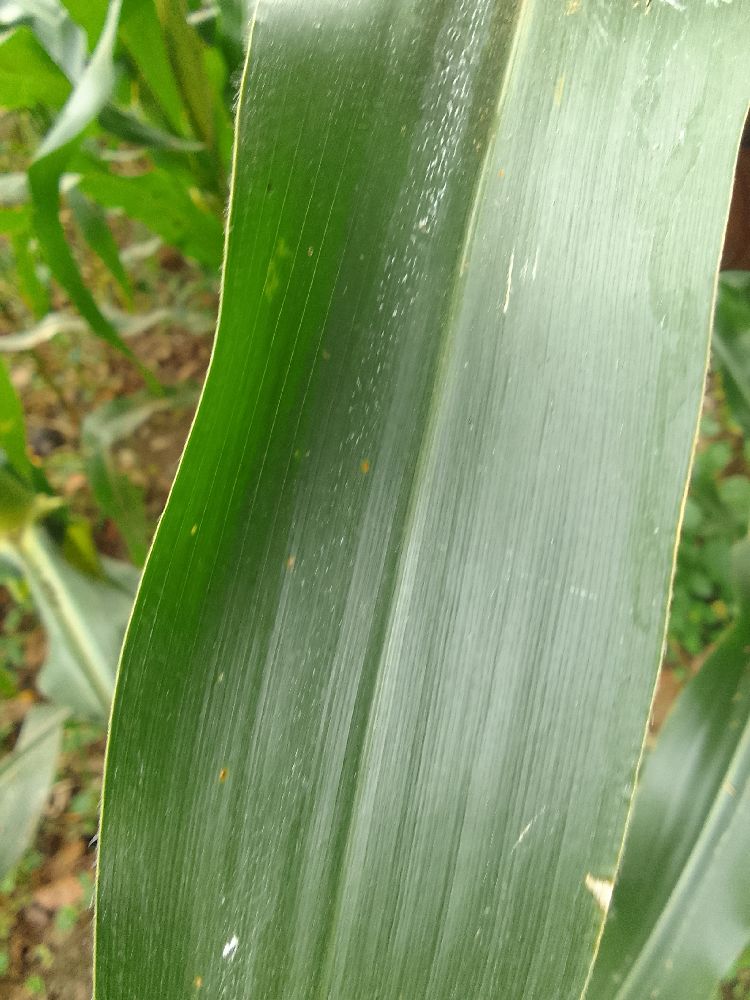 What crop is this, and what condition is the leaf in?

maize, healthy
